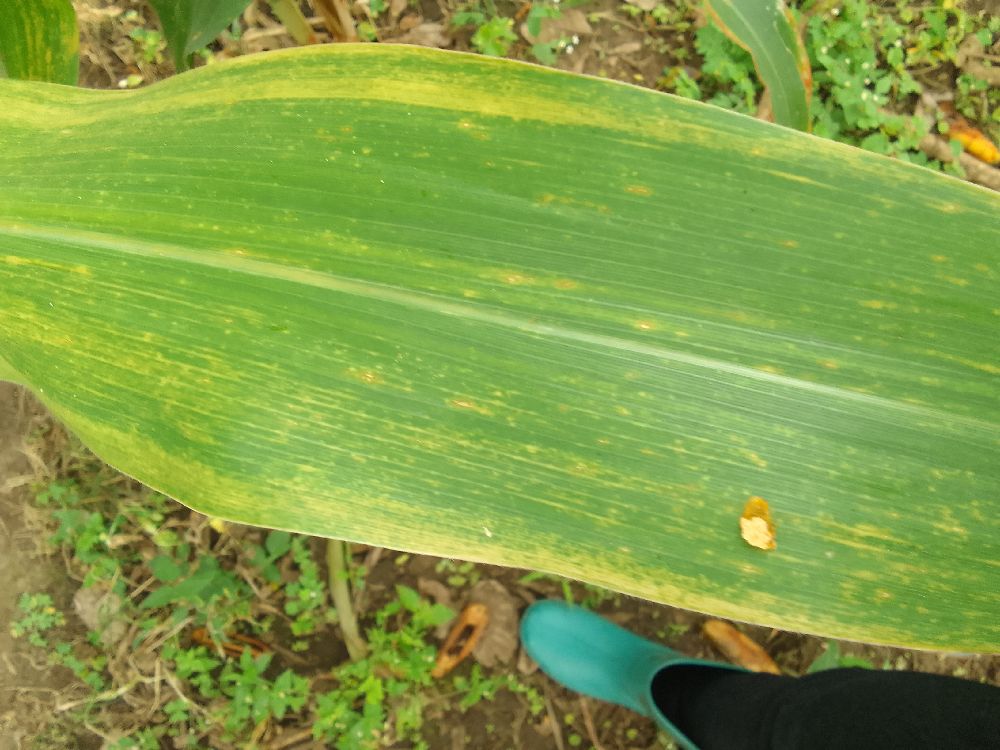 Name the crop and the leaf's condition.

maize, maize lethal necrosis
